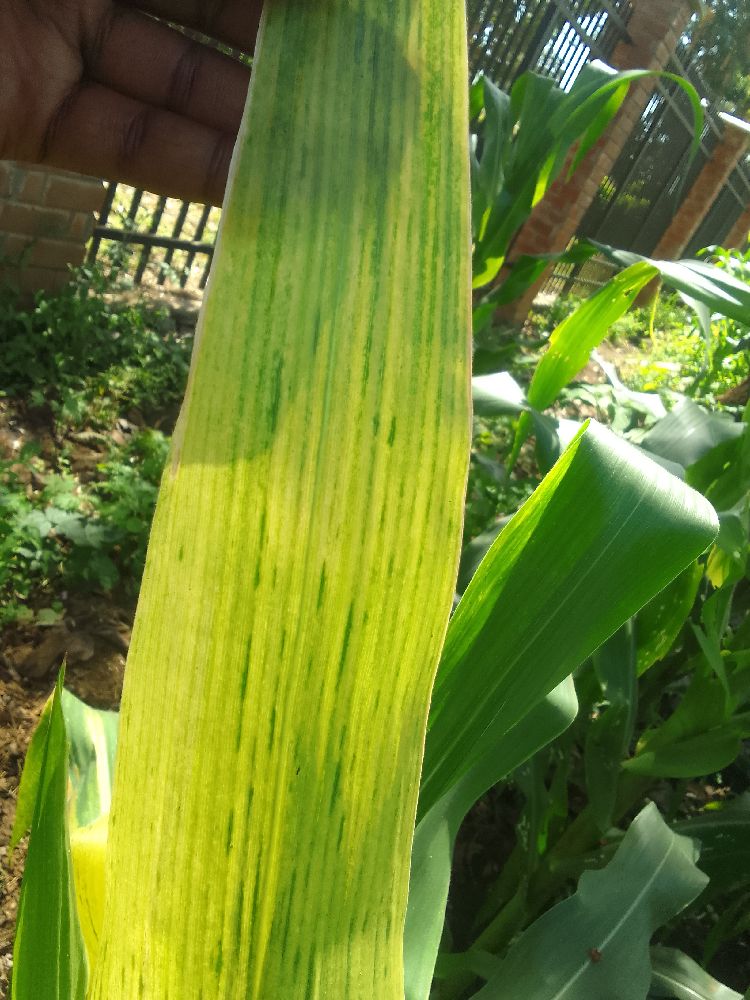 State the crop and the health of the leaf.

maize, maize lethal necrosis
